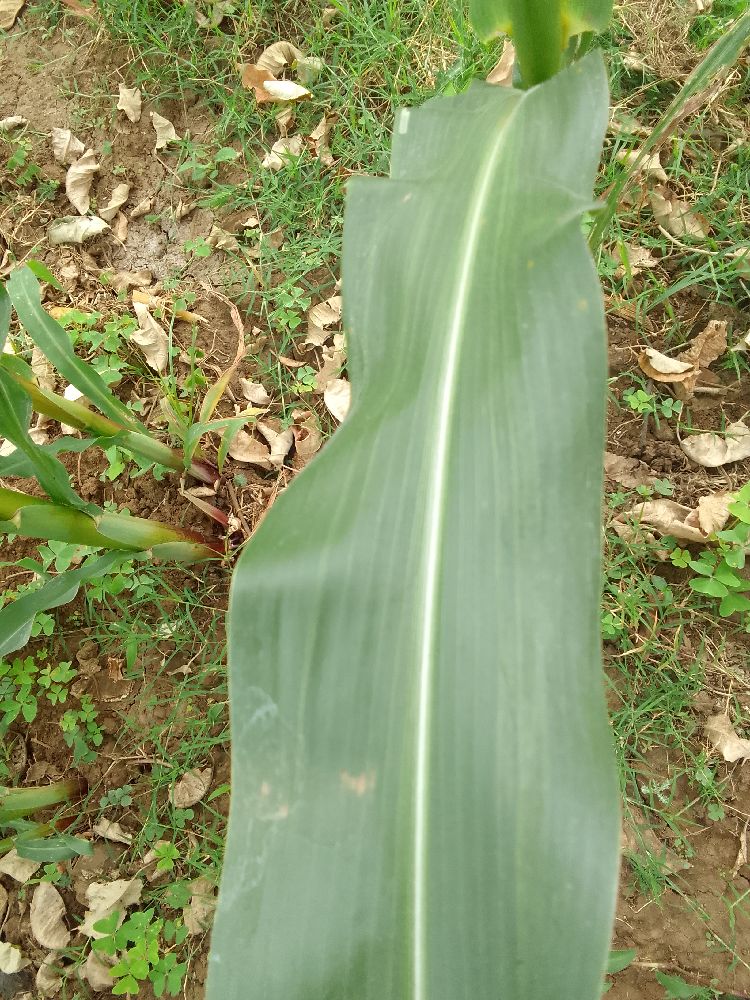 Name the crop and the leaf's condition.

maize, healthy
